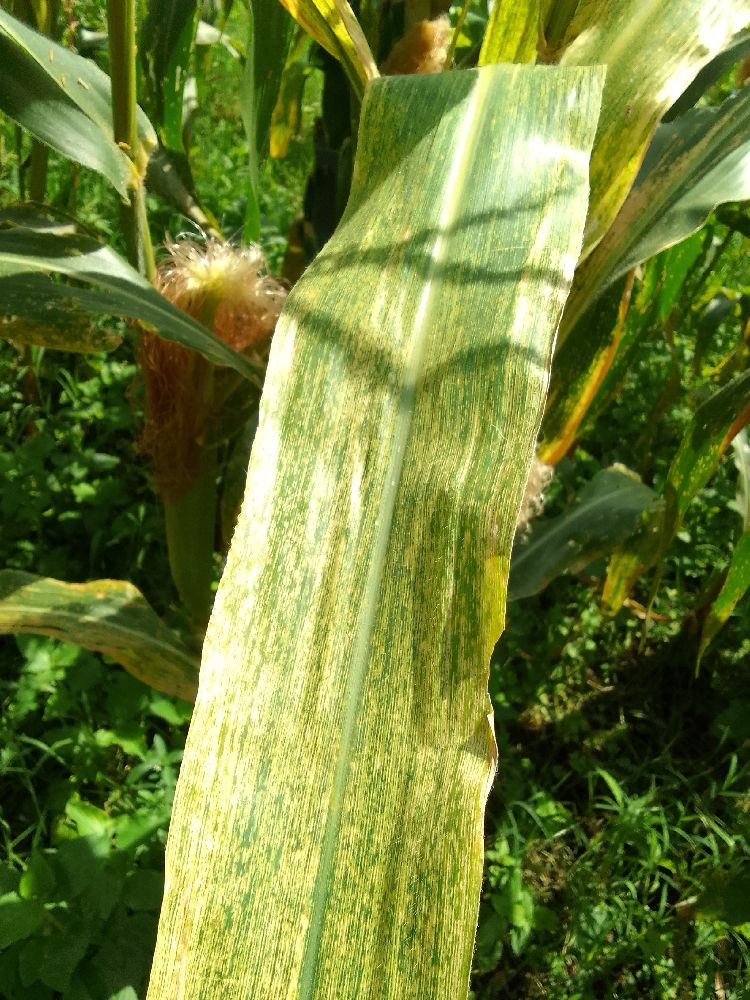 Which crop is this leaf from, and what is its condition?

maize, maize lethal necrosis
